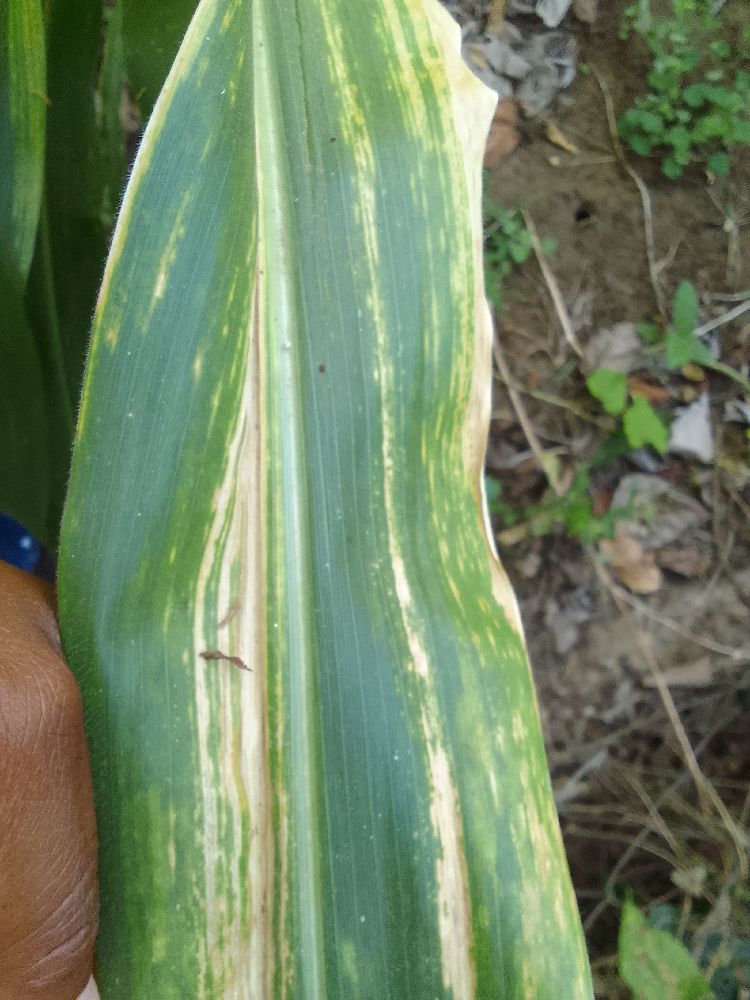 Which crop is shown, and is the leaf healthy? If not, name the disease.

maize, maize lethal necrosis
